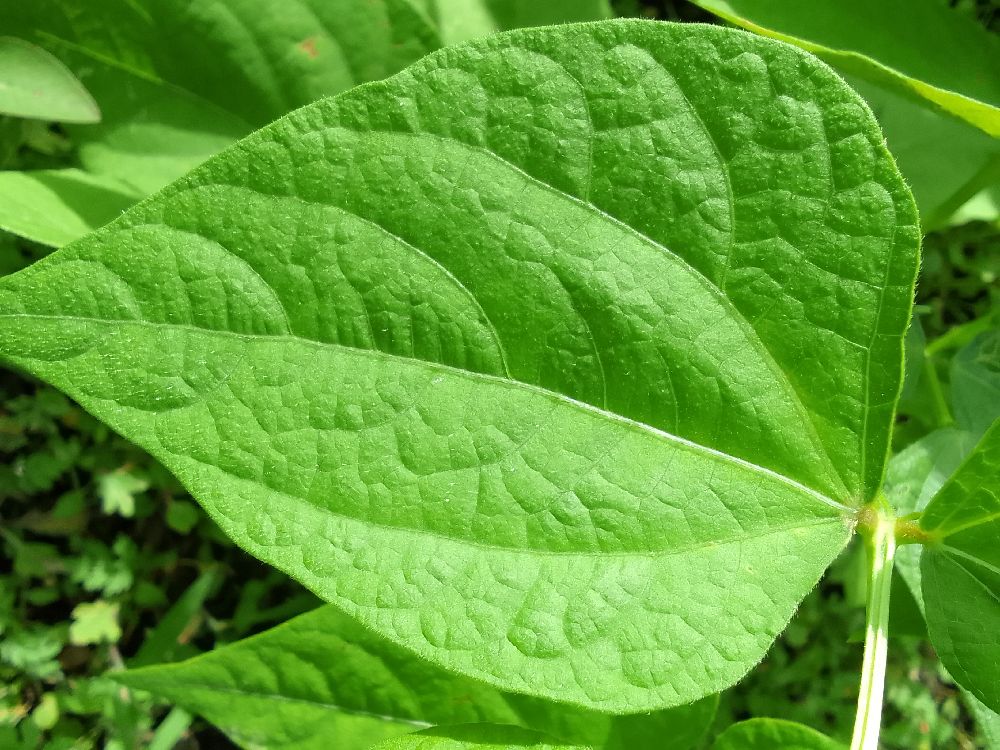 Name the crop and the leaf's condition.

common bean, healthy
